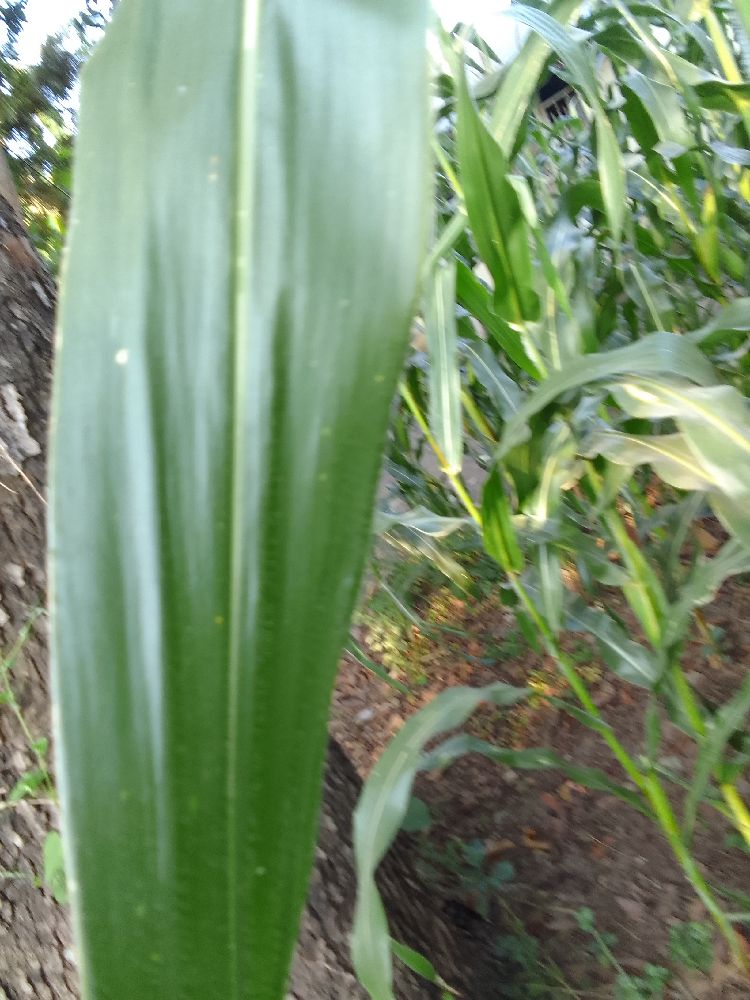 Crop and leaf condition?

maize, healthy
